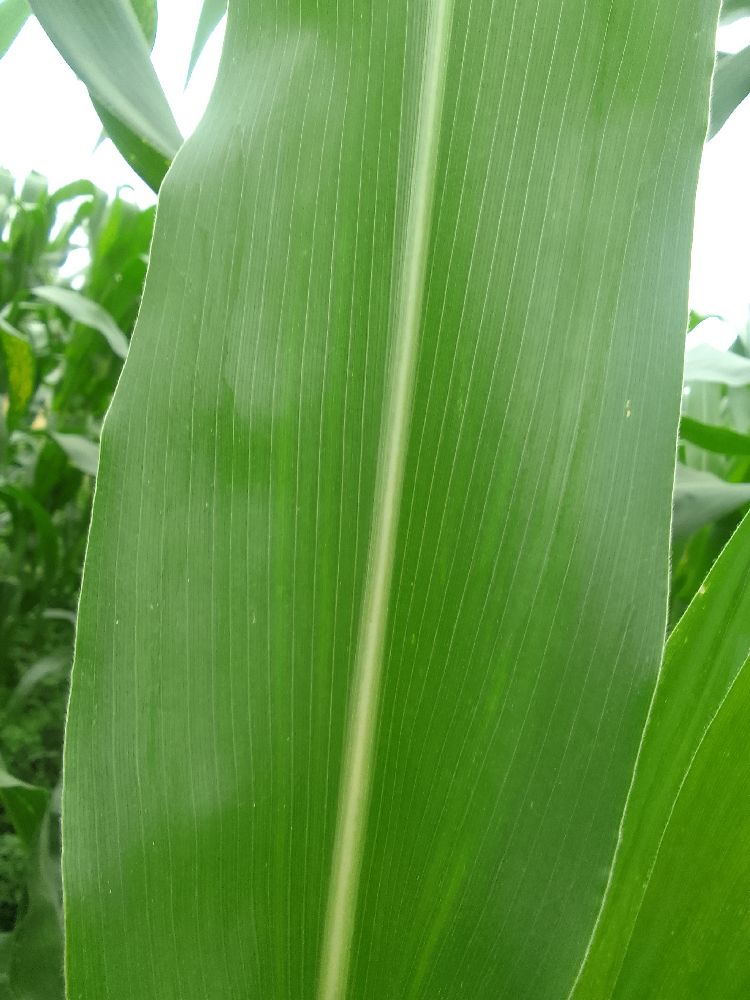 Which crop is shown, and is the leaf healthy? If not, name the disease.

maize, healthy
